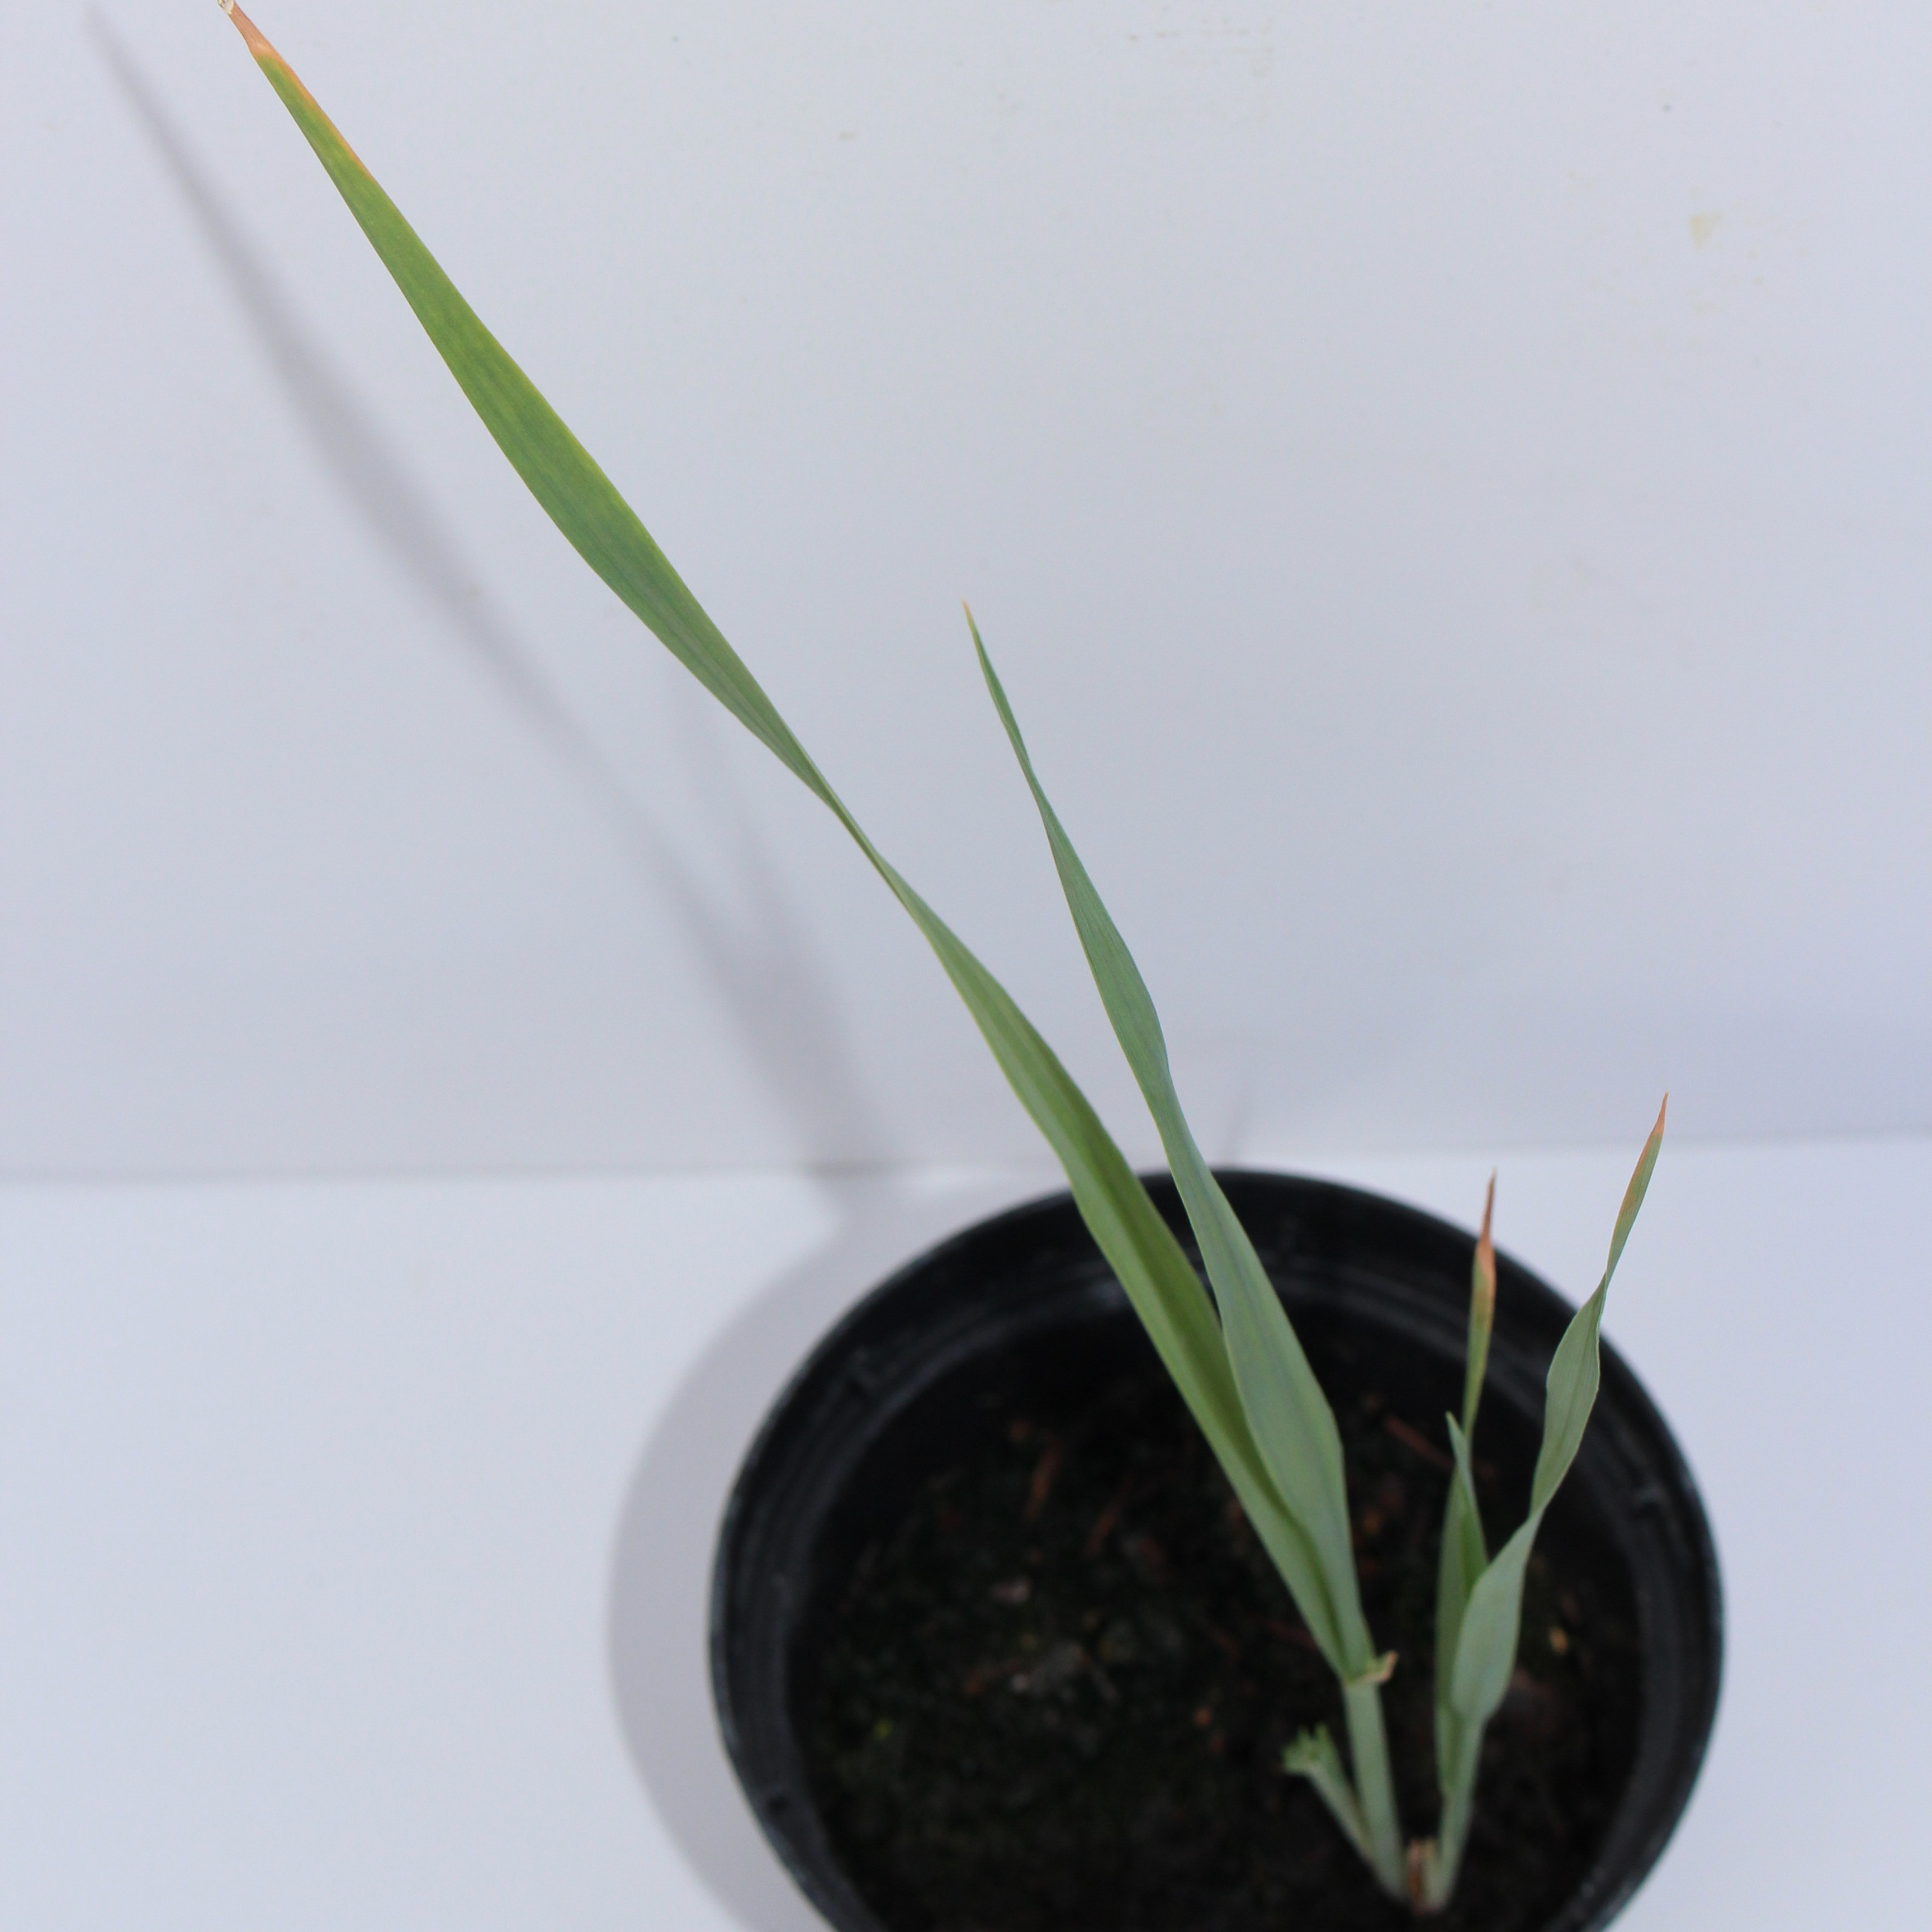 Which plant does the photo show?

Avena sterilis
